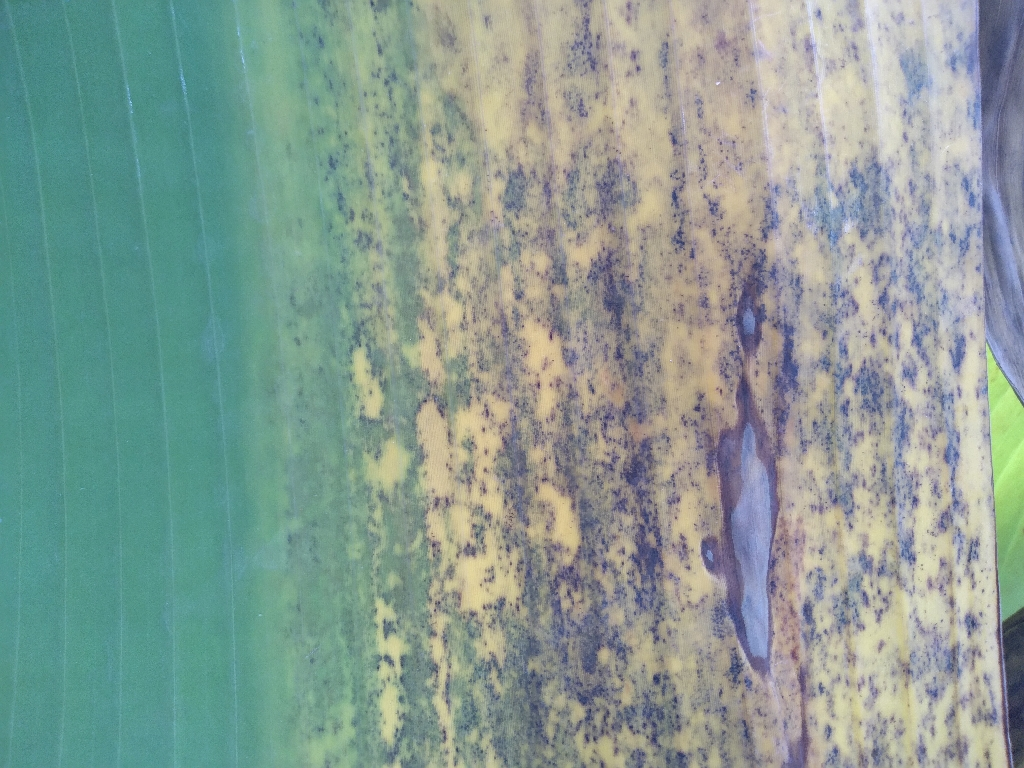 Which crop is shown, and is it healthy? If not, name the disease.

banana, black sigatoka
